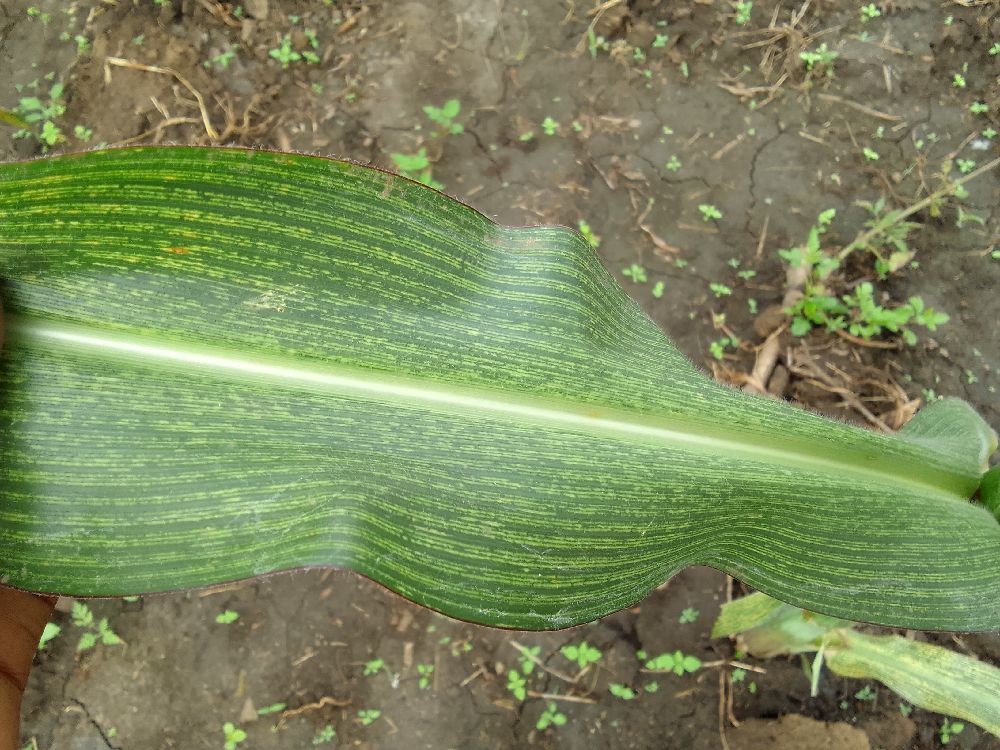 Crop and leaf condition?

maize, maize streak virus
